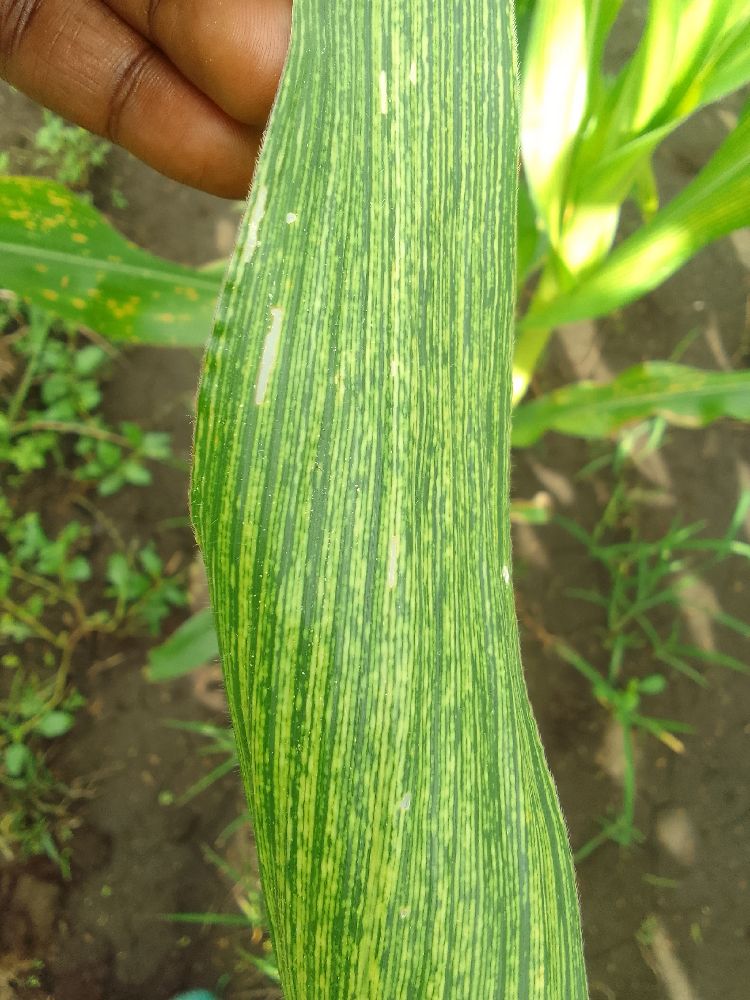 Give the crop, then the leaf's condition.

maize, maize streak virus
